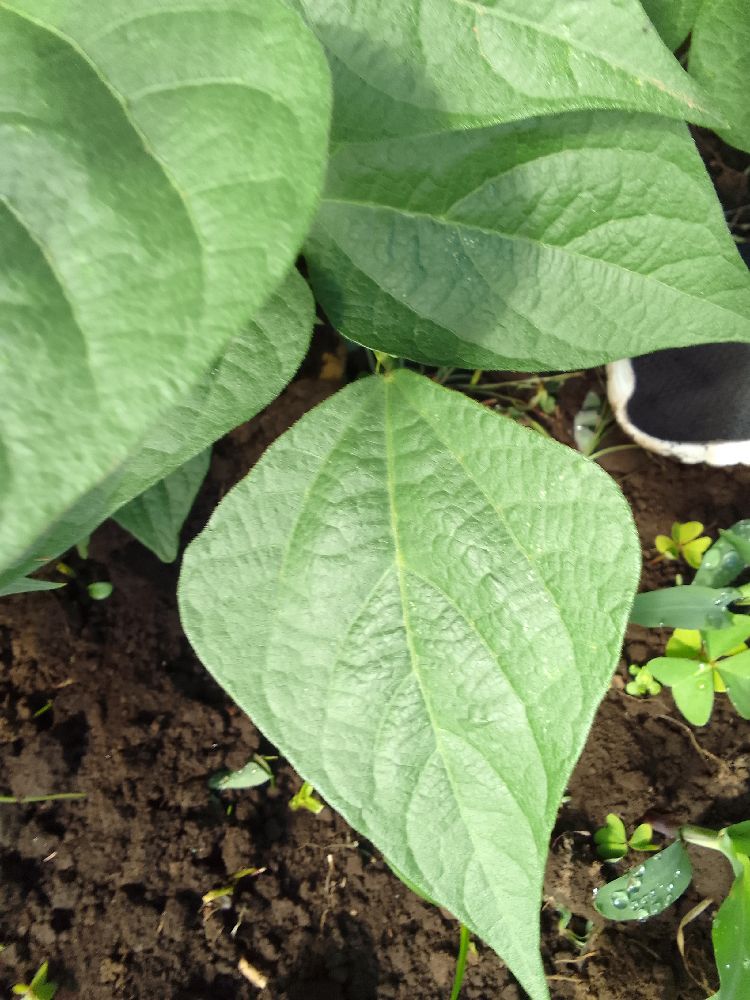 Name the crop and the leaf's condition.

common bean, healthy
